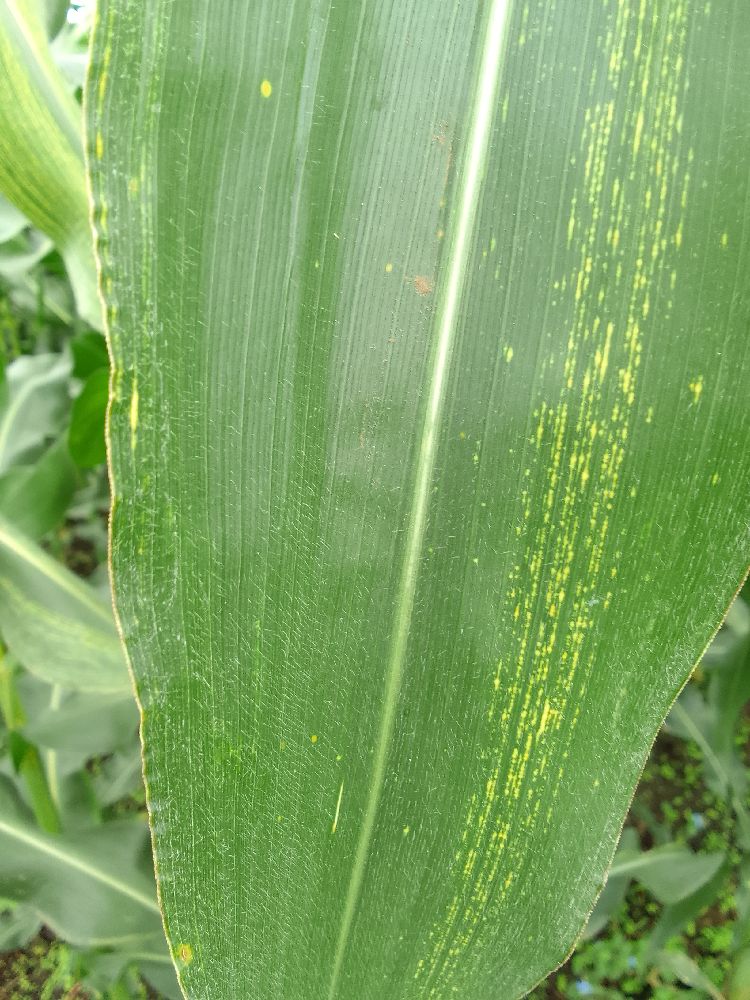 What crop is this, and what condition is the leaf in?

maize, maize streak virus
